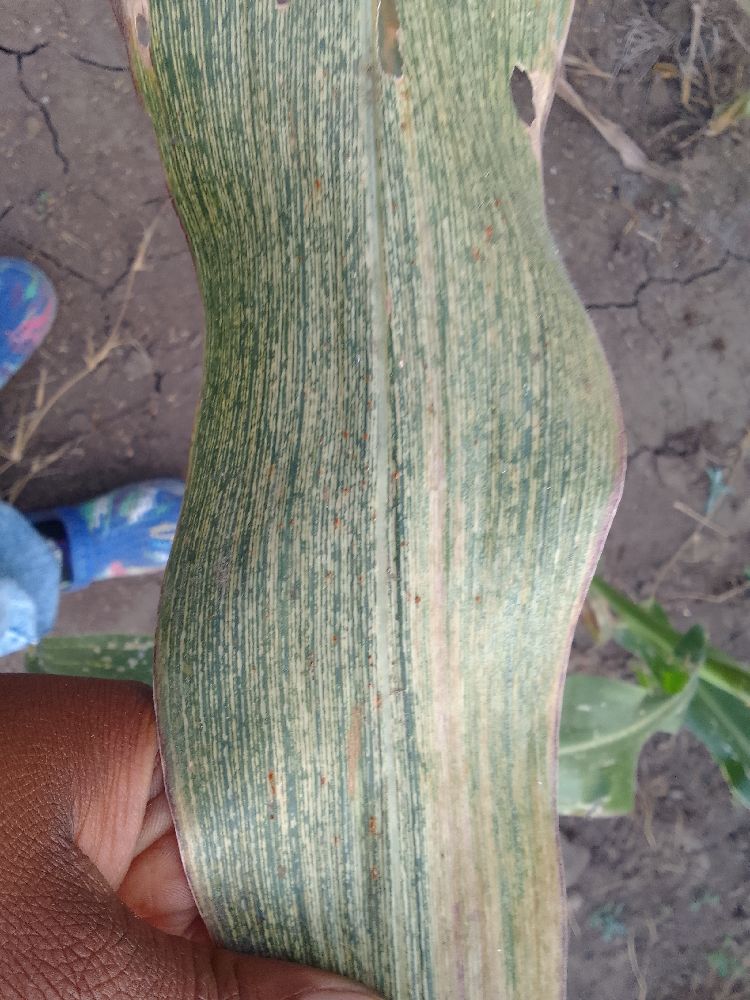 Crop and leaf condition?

maize, maize streak virus
